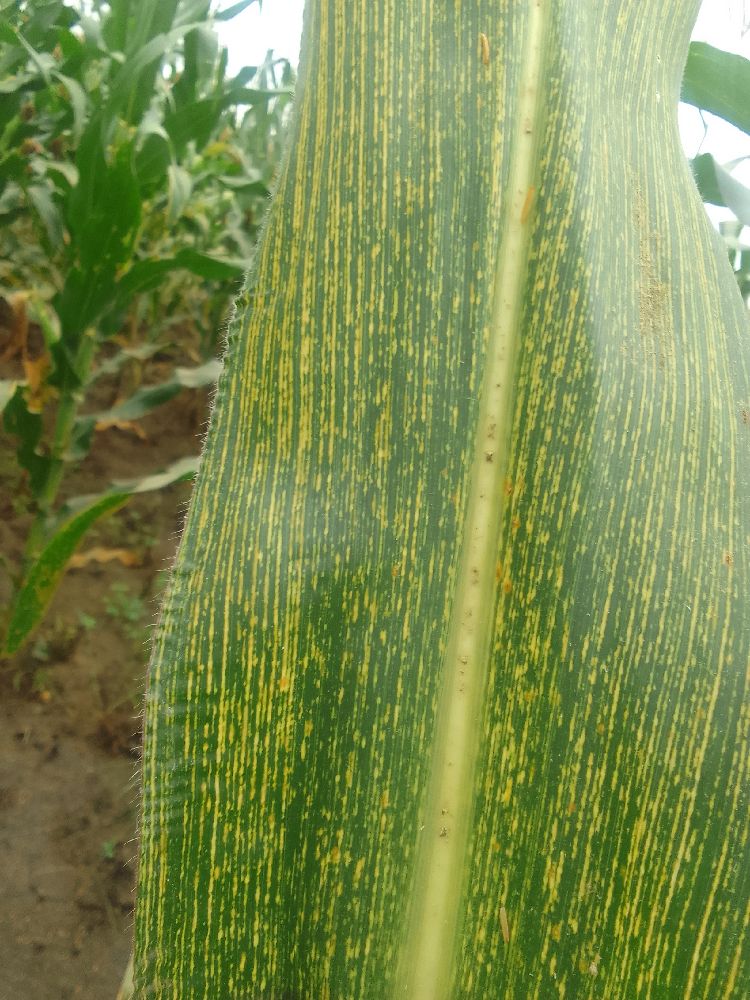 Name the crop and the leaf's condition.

maize, maize streak virus
